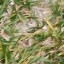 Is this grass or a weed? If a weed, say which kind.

grass
